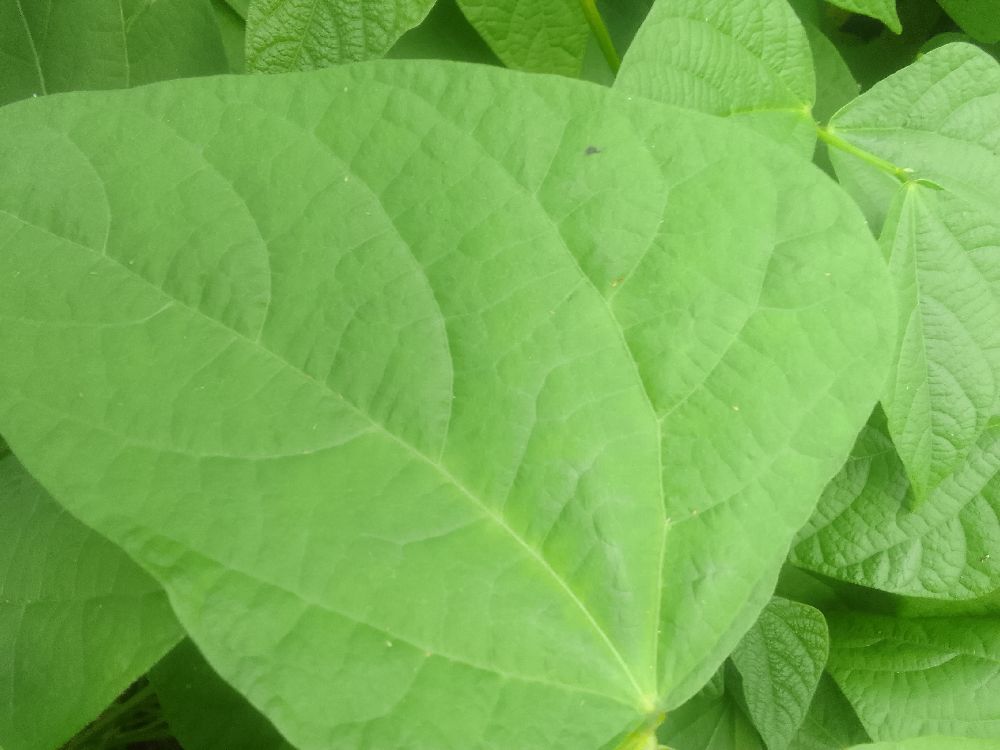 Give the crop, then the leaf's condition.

common bean, healthy
